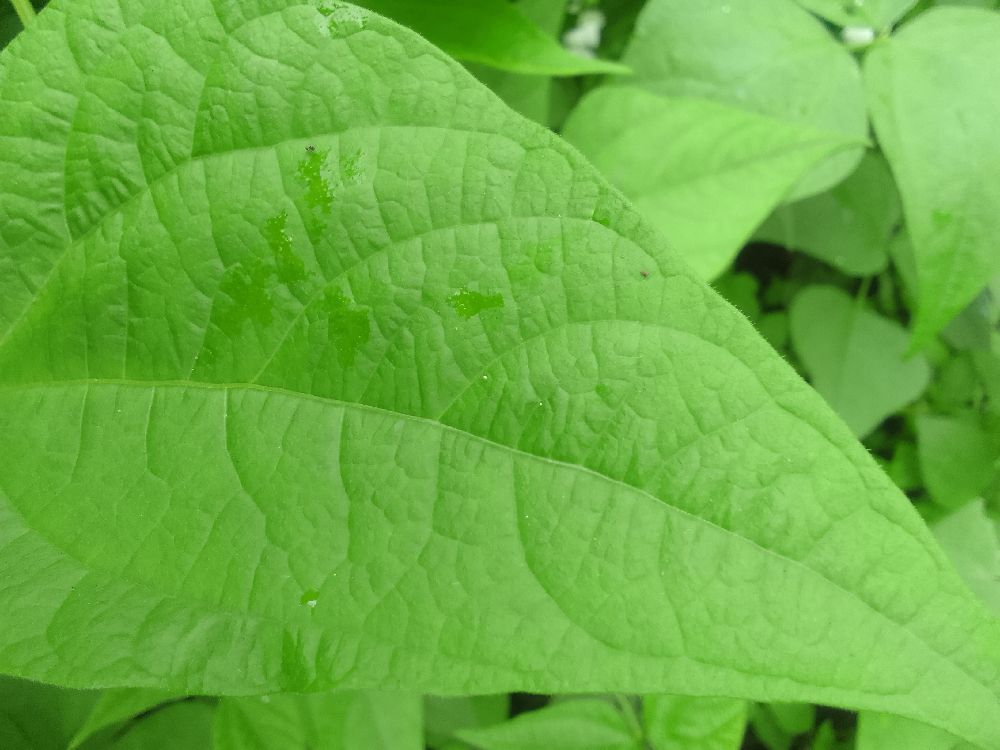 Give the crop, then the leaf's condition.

common bean, healthy
